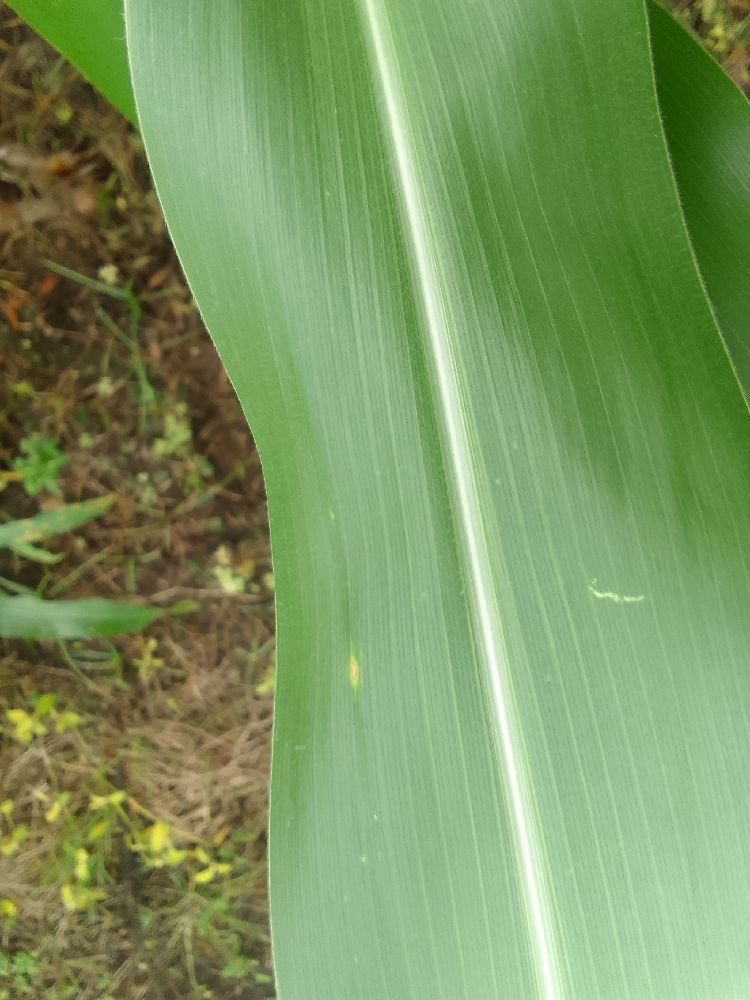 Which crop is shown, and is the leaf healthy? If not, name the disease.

maize, healthy
